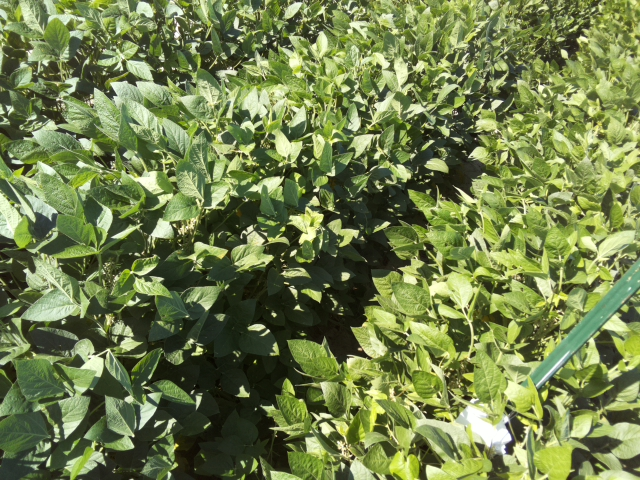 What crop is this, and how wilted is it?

soybean, slight leaflet or petiole turgor loss in upper canopy
